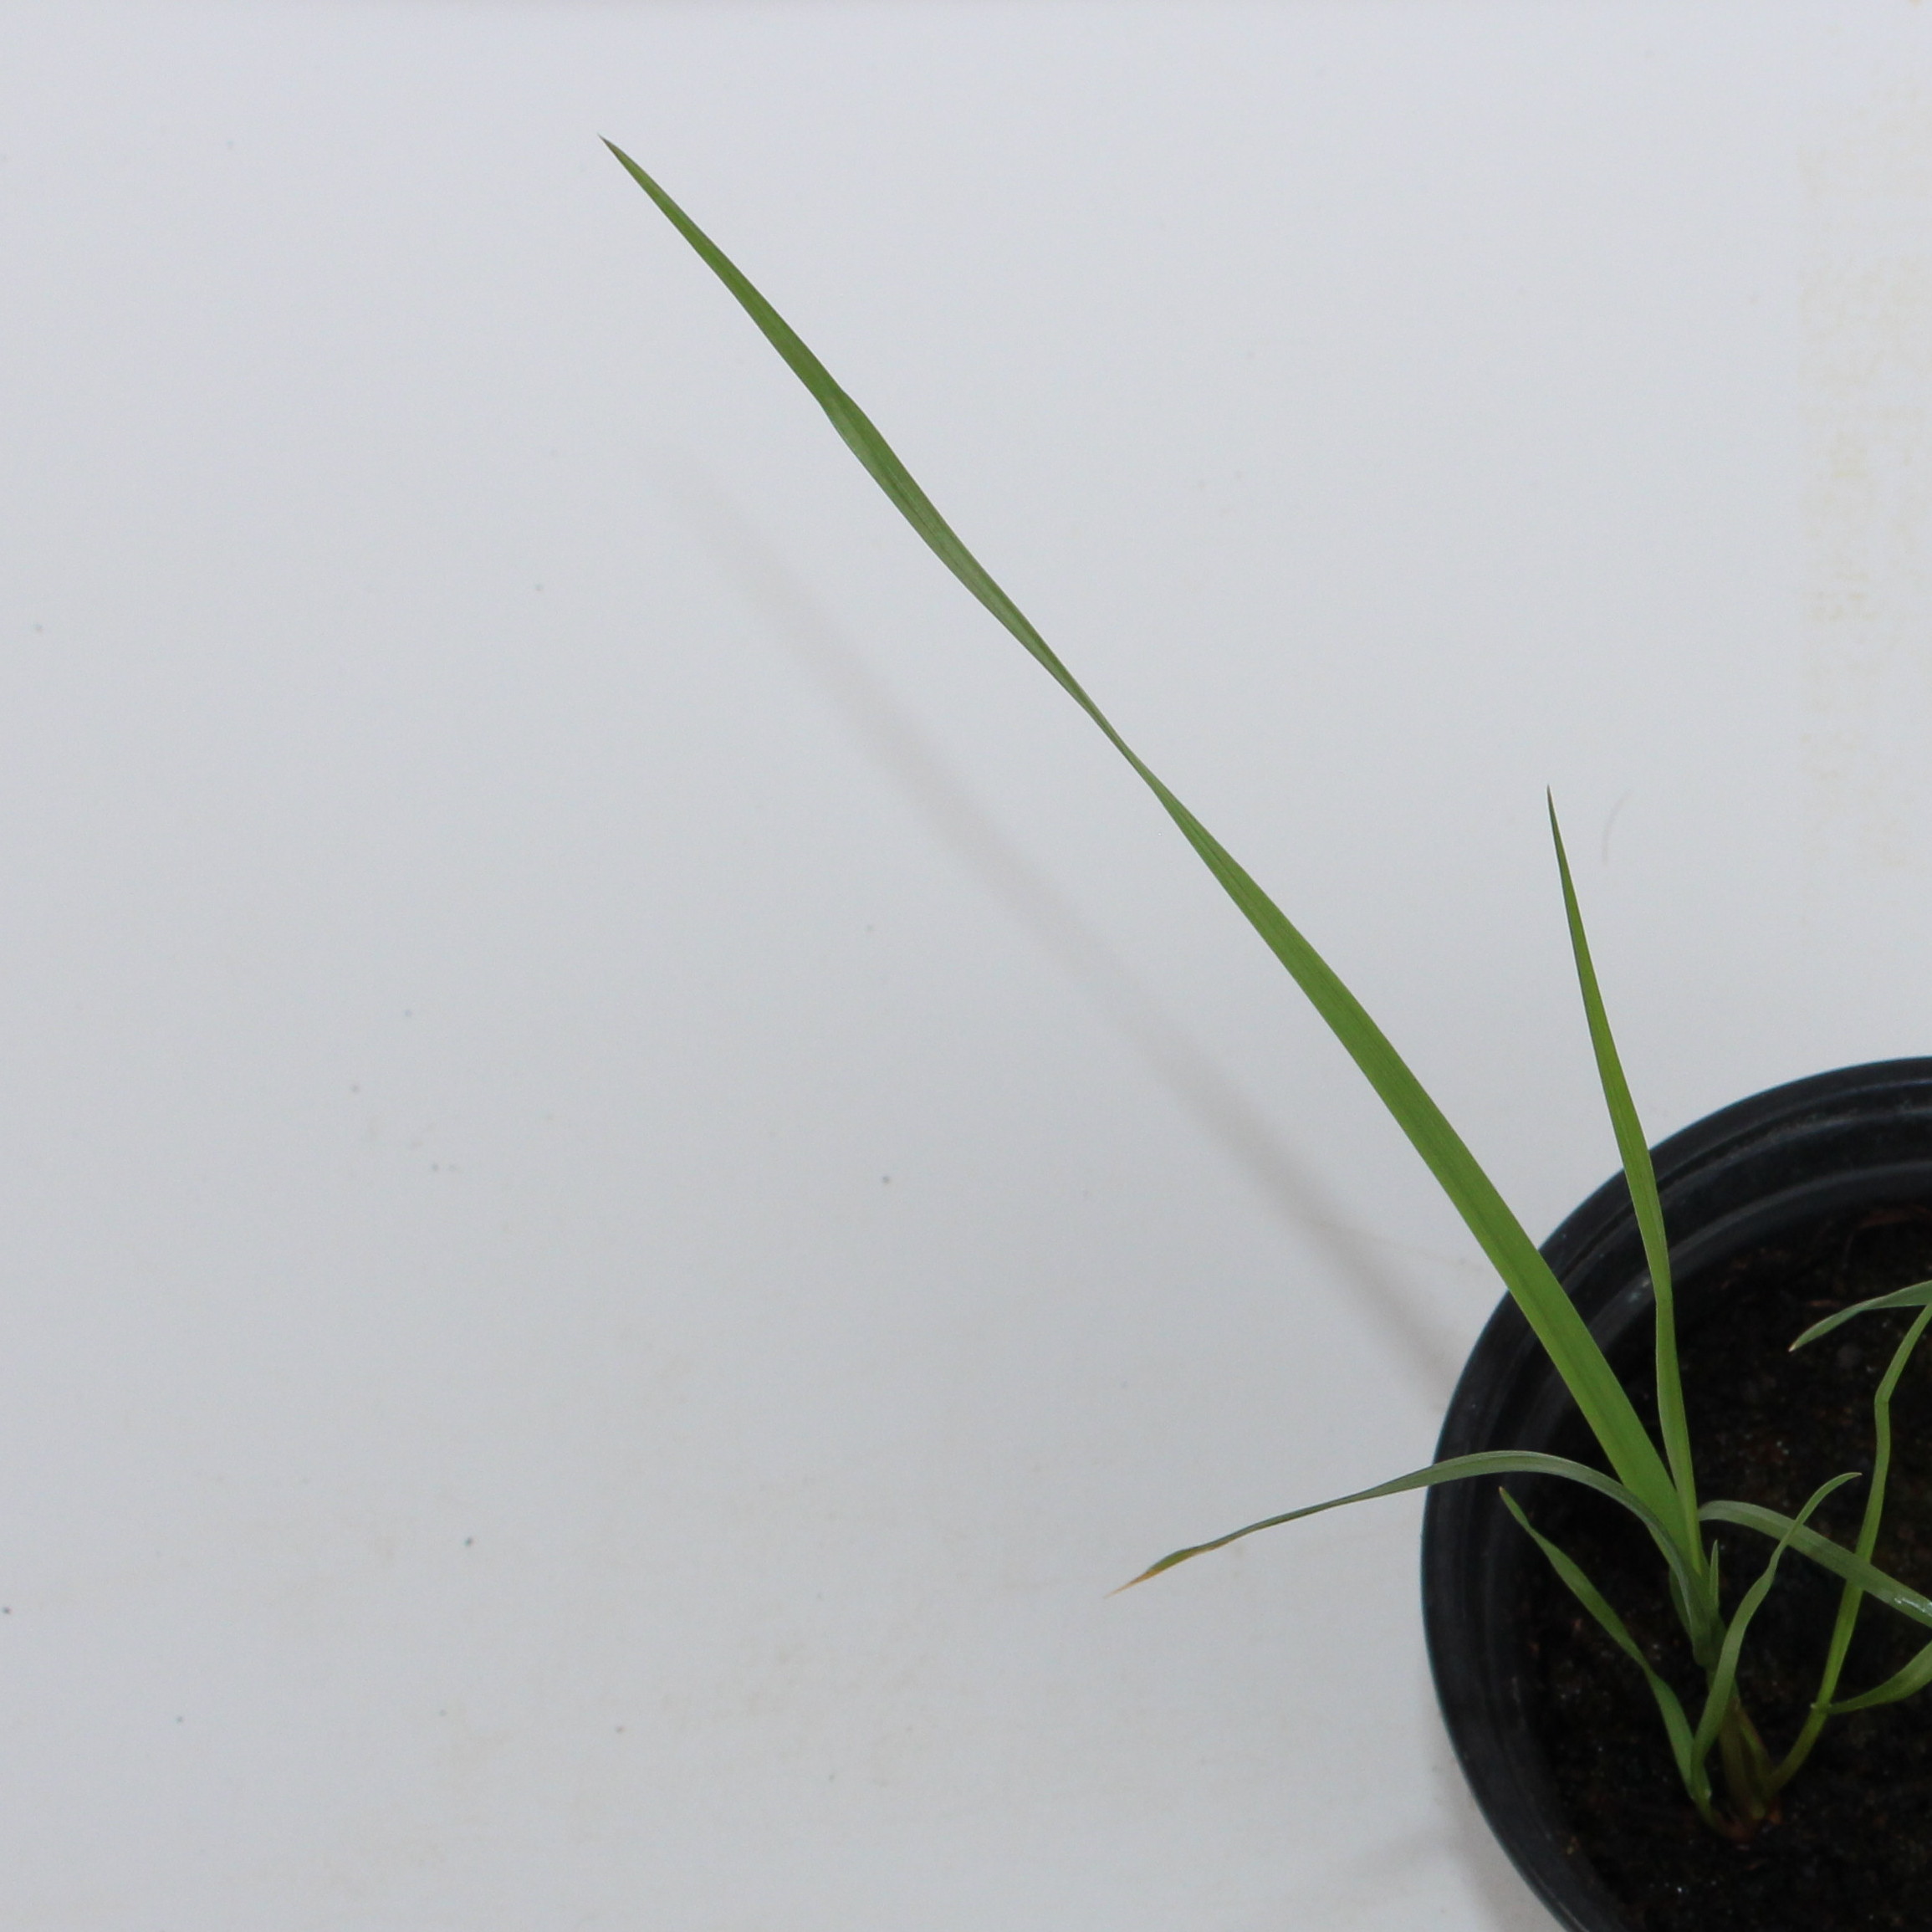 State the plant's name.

Lolium multiflorum
